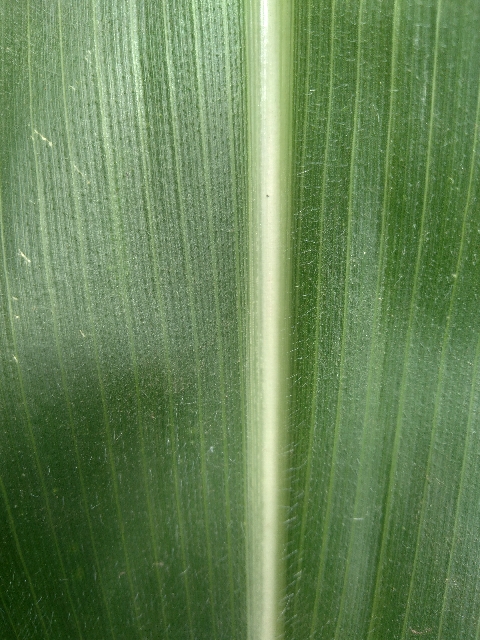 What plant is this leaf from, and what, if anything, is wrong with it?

maize, healthy
